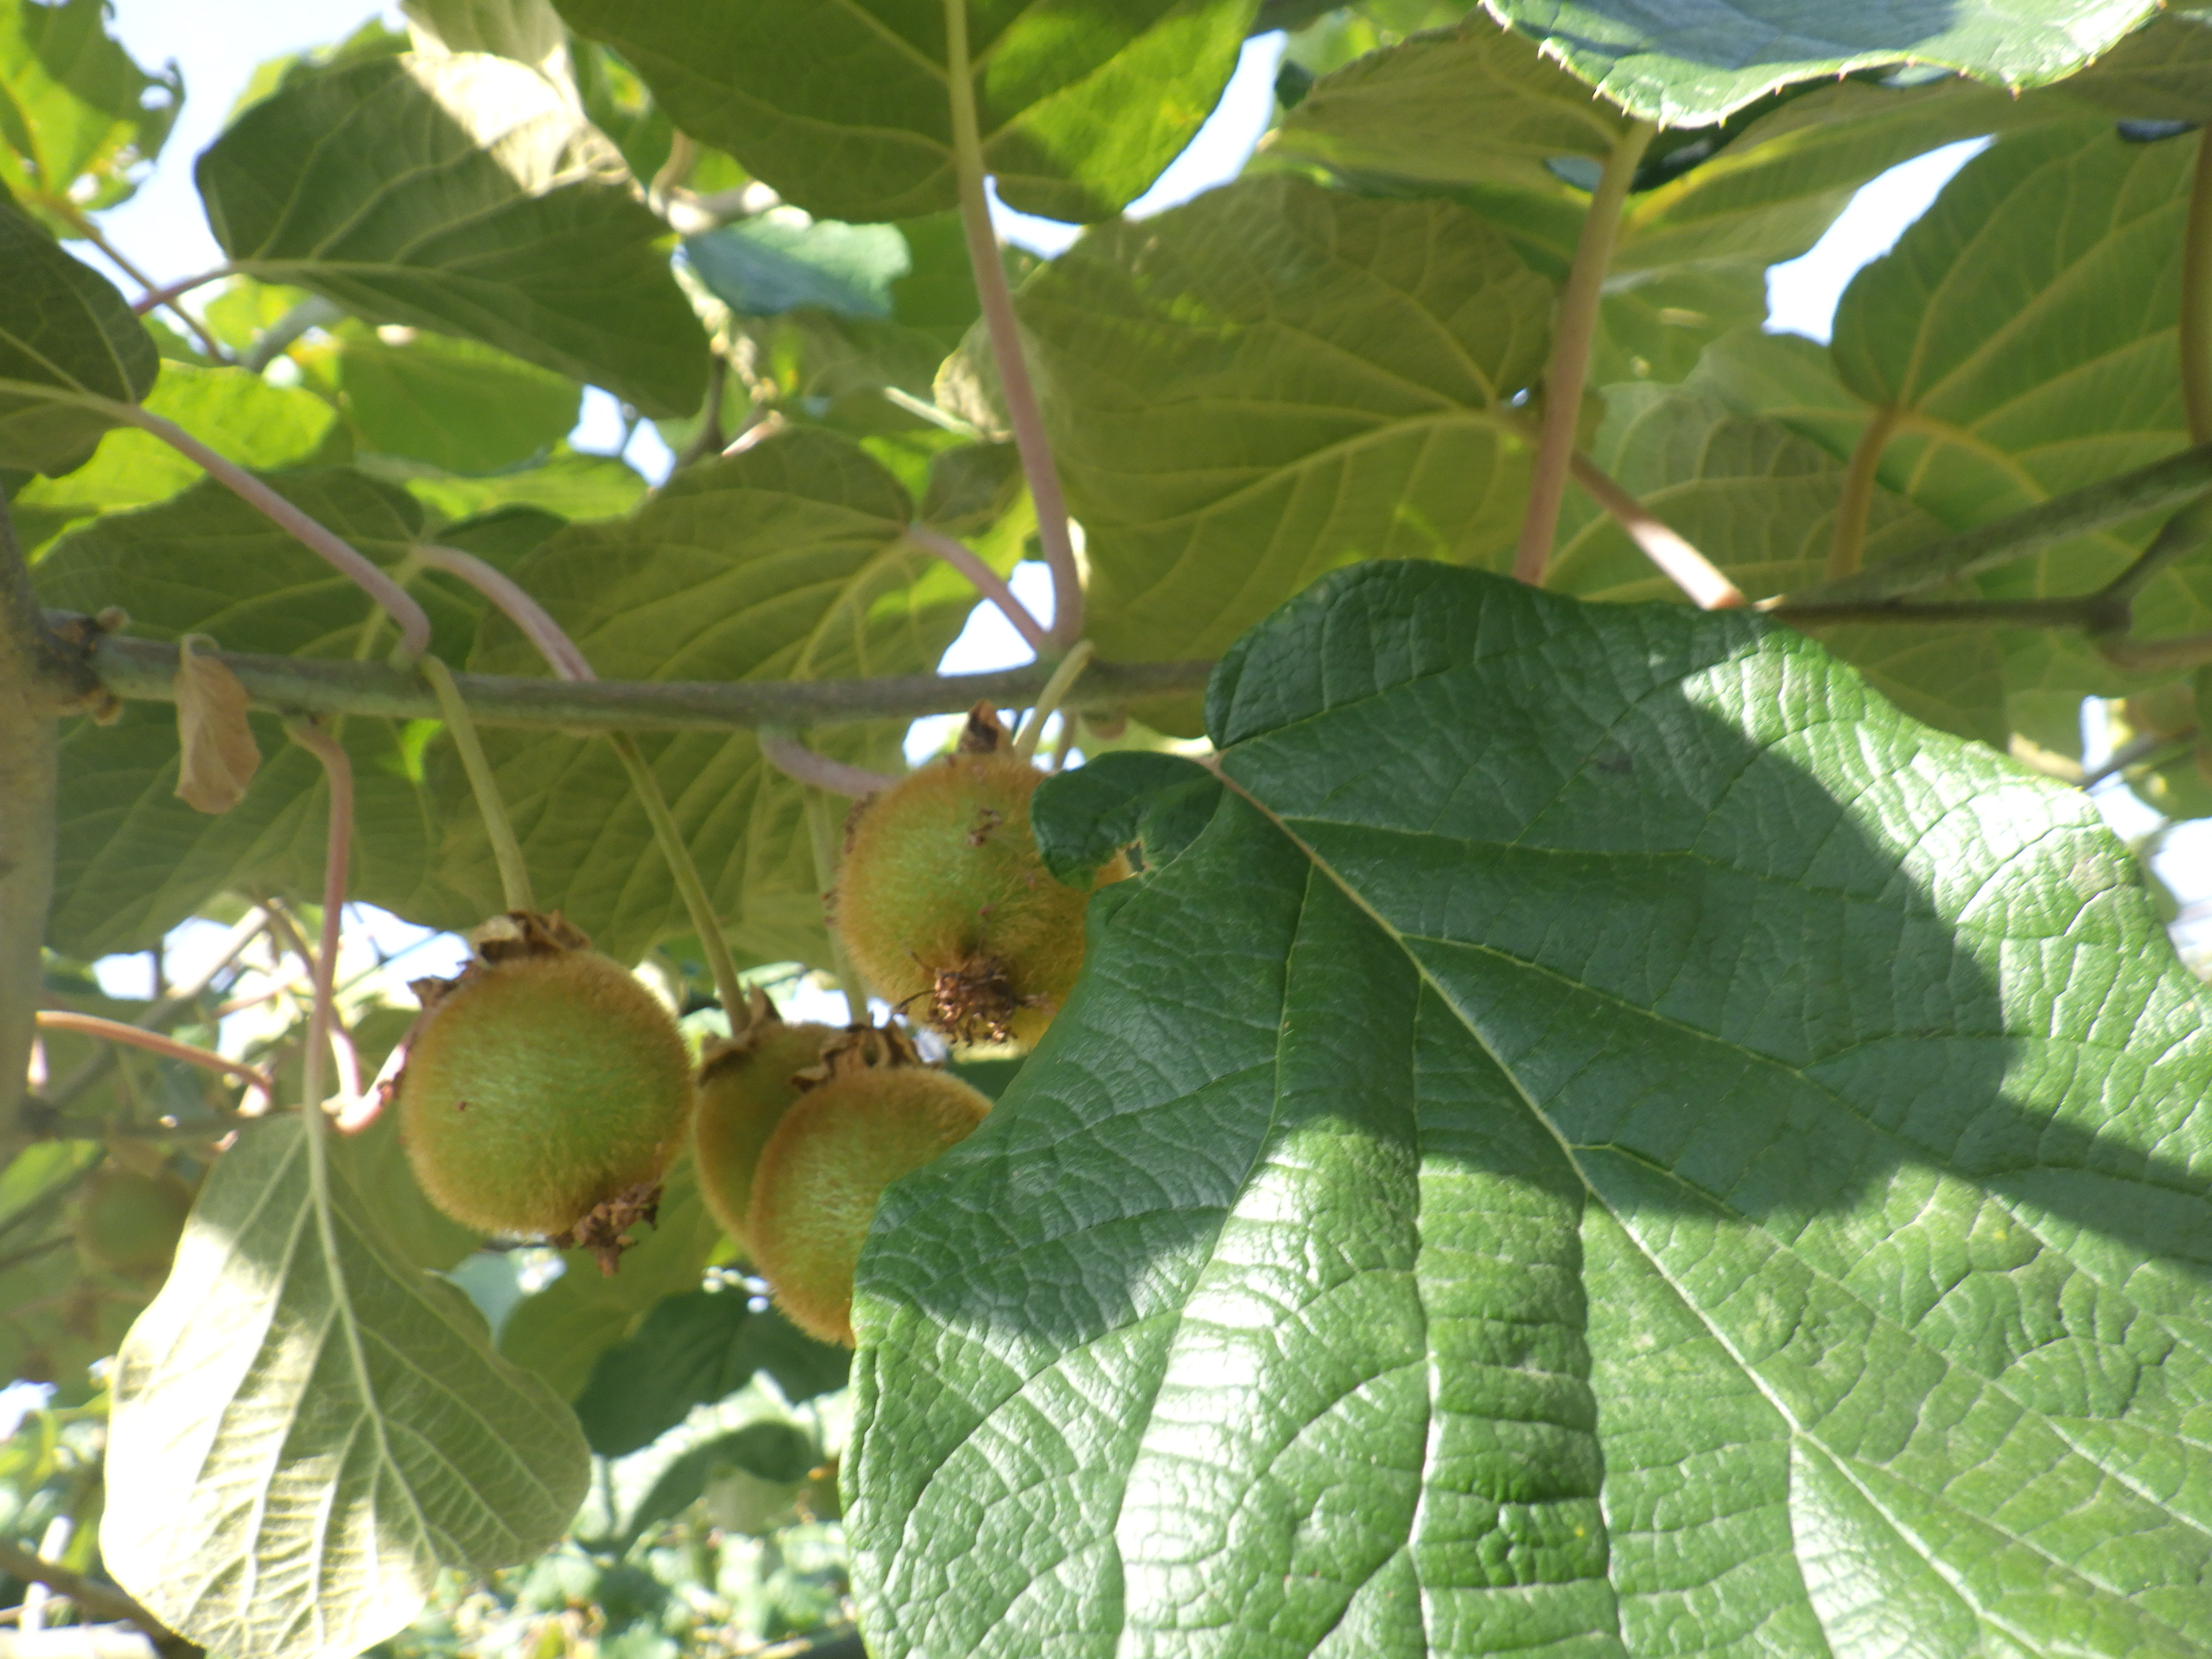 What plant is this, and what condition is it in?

kiwi, mechanical damage
